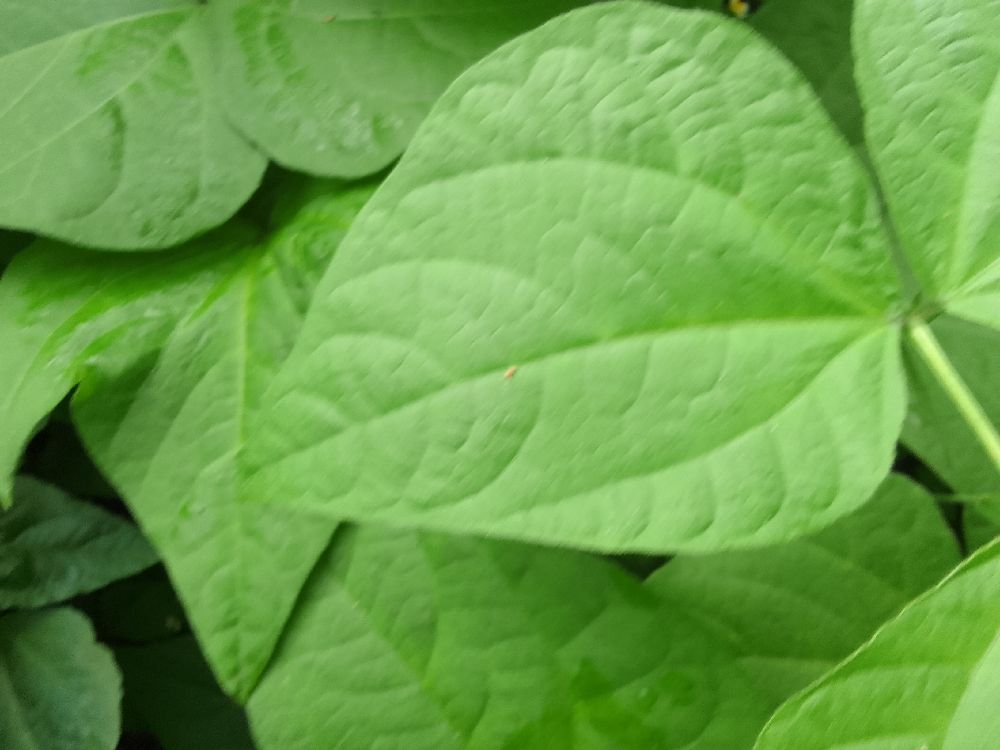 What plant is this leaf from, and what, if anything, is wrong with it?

common bean, healthy
